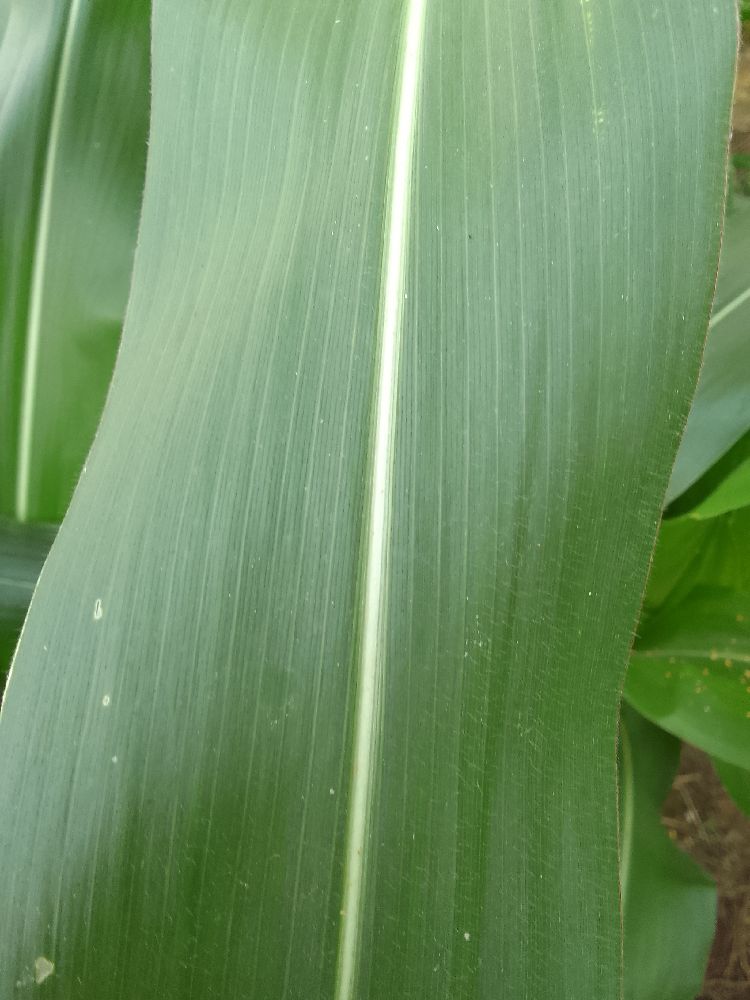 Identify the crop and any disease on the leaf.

maize, healthy
